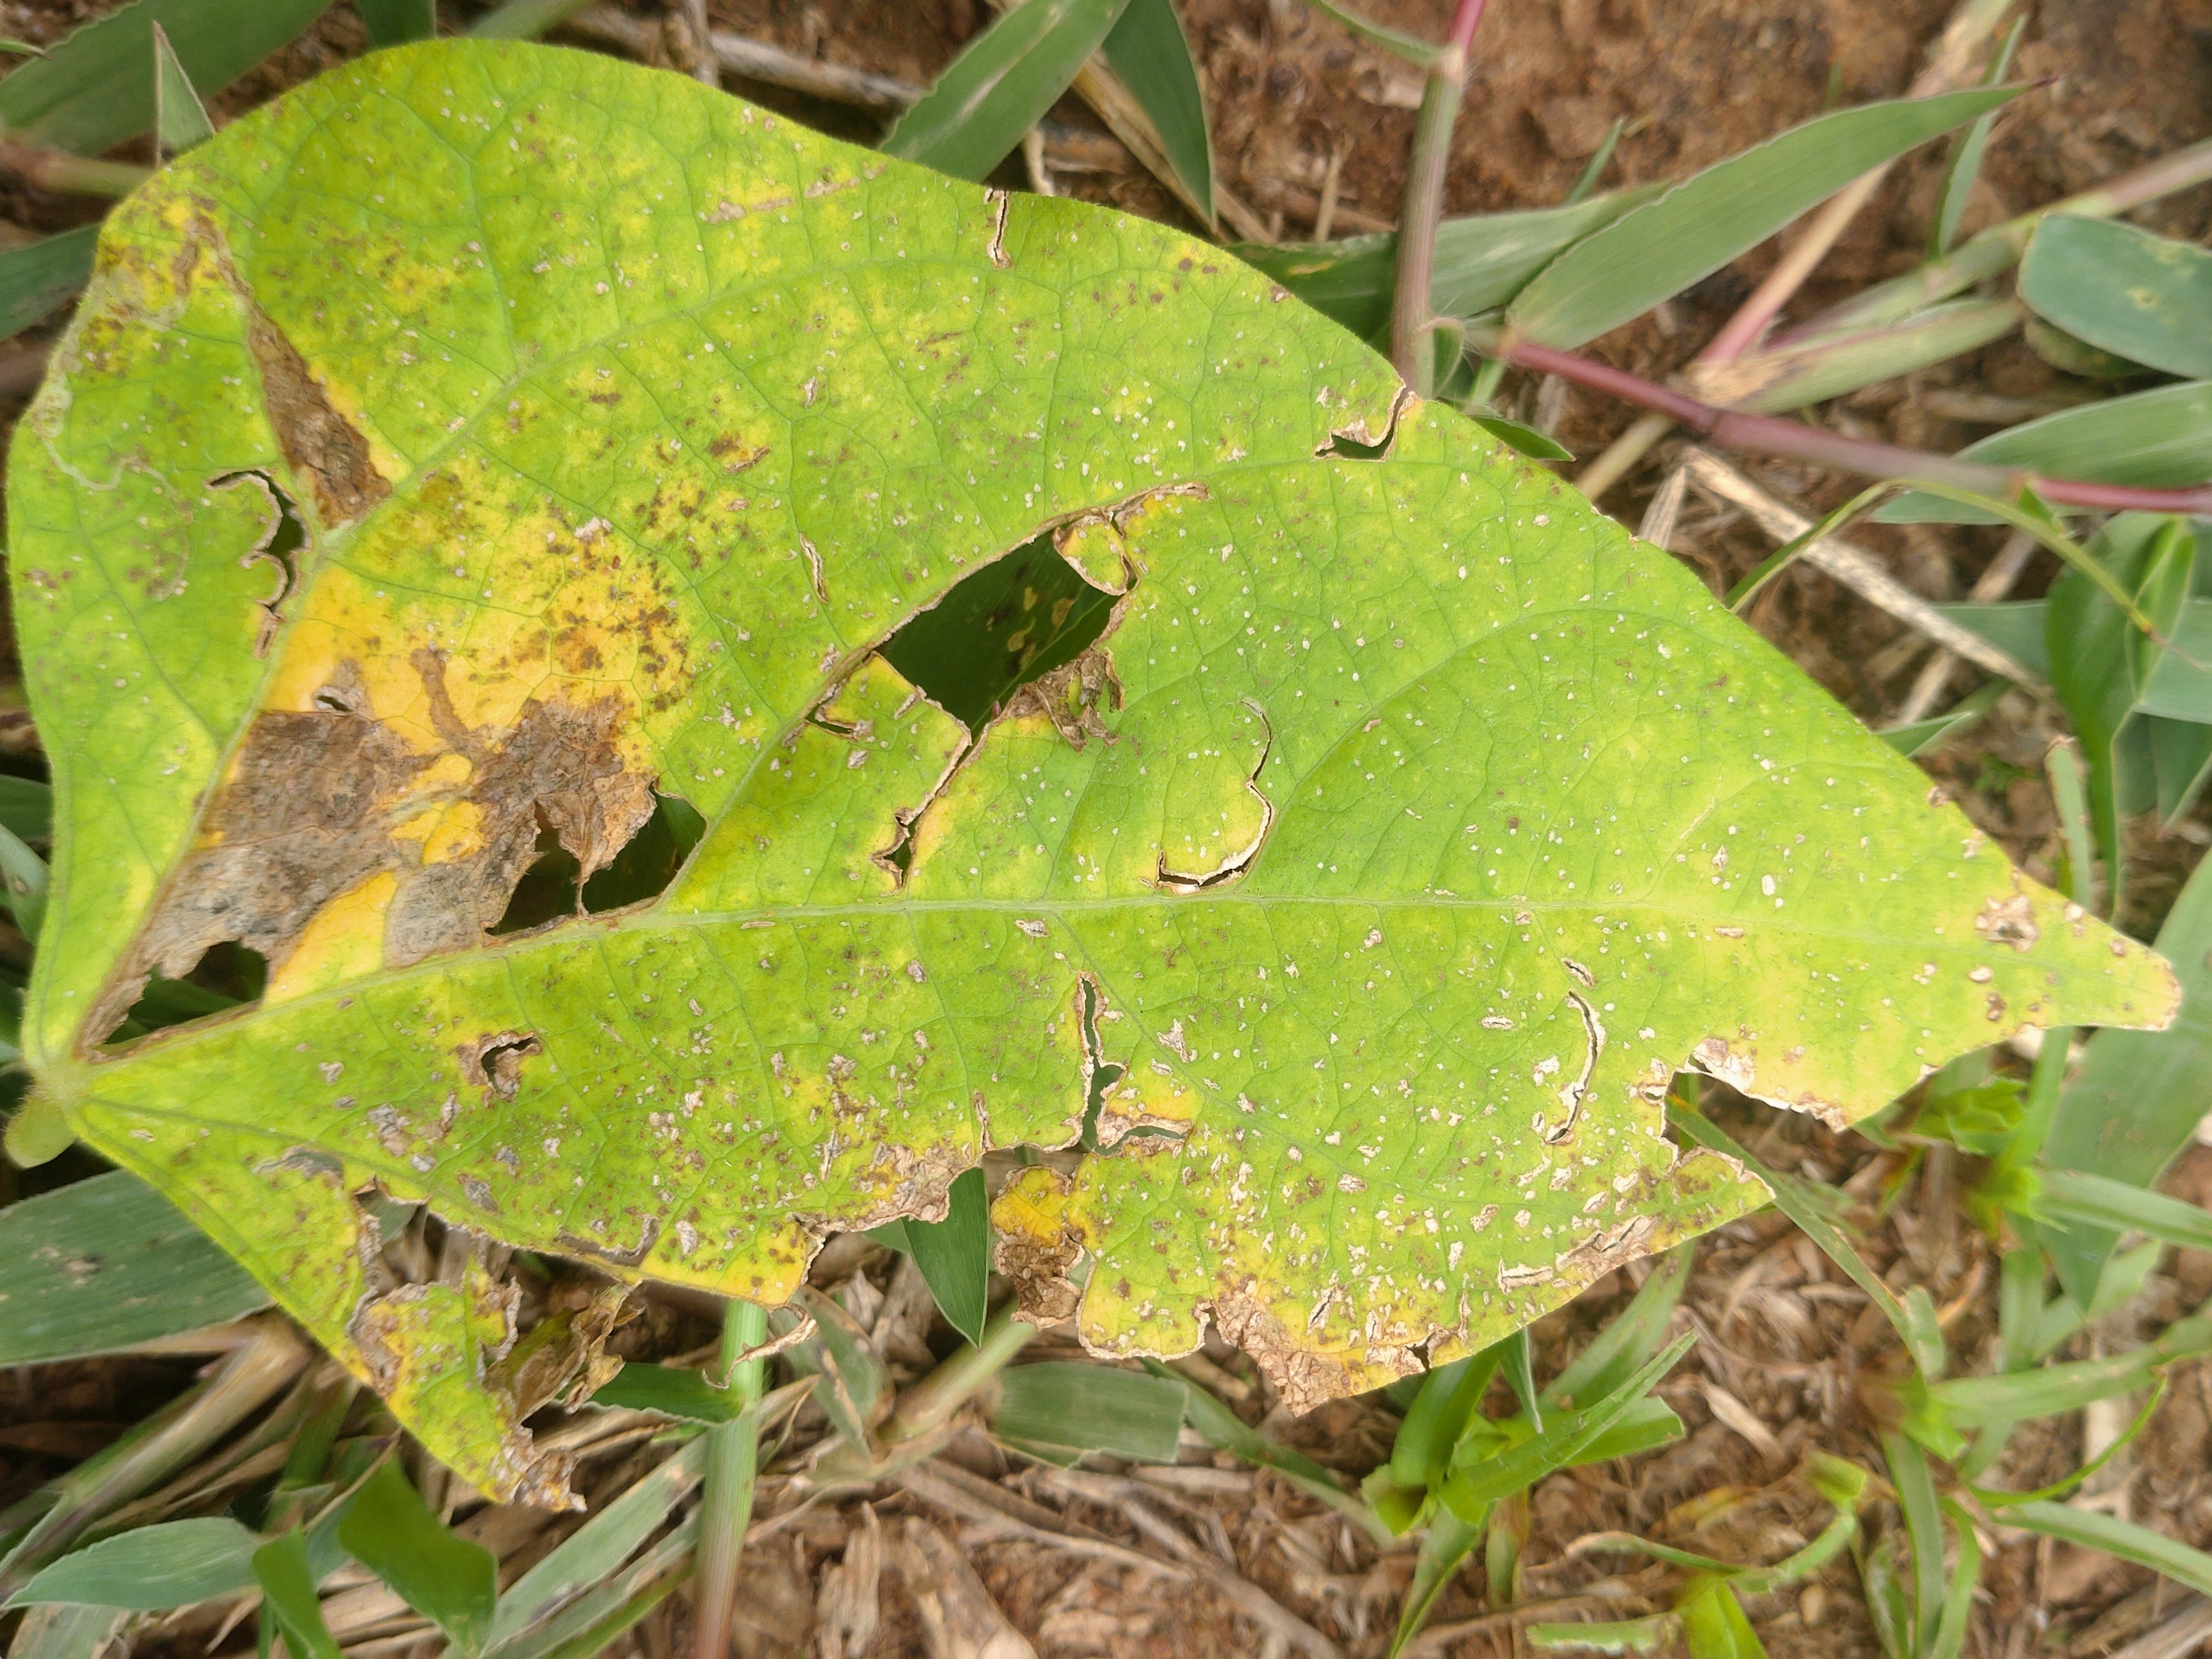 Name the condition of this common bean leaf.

rust
